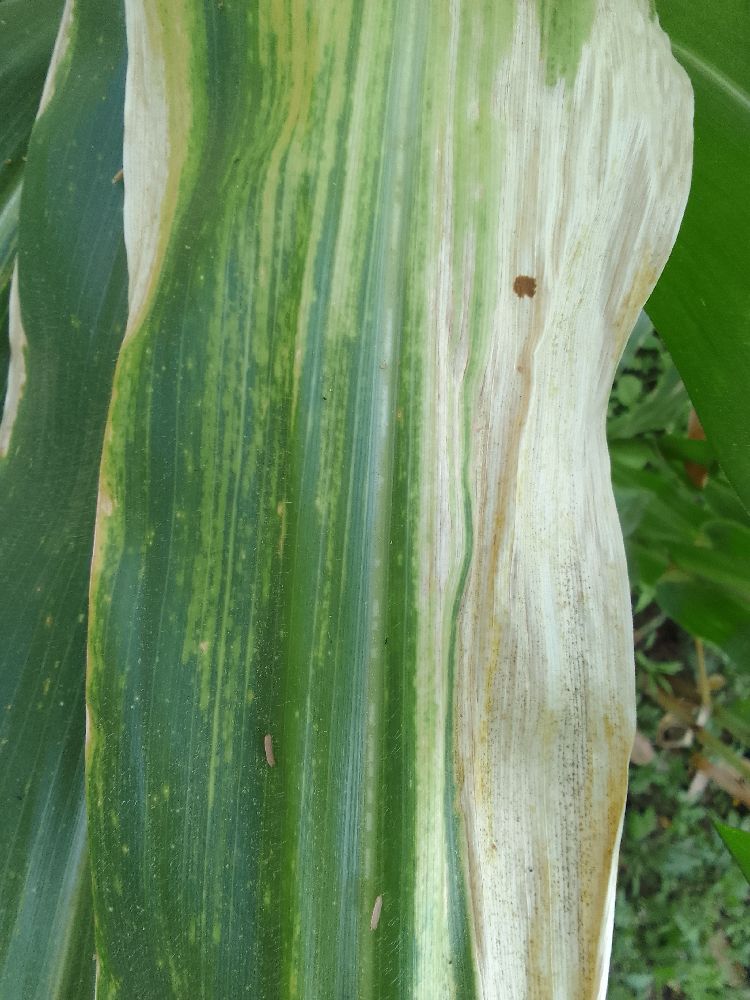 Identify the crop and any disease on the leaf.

maize, maize lethal necrosis
